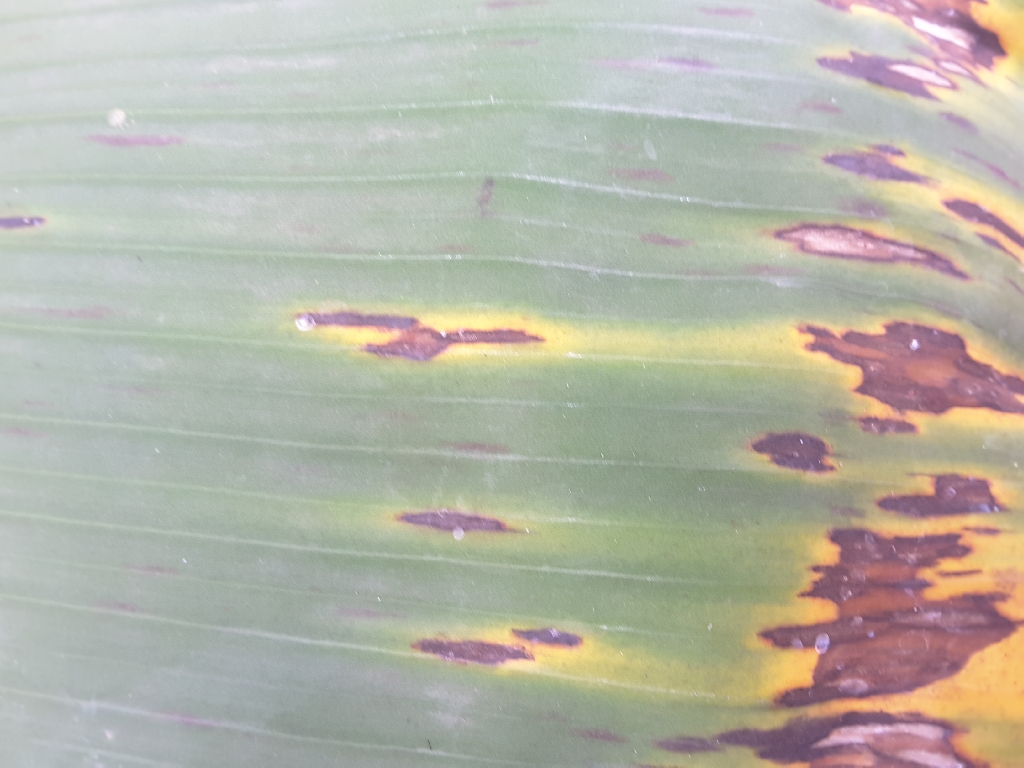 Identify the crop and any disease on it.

banana, black sigatoka
